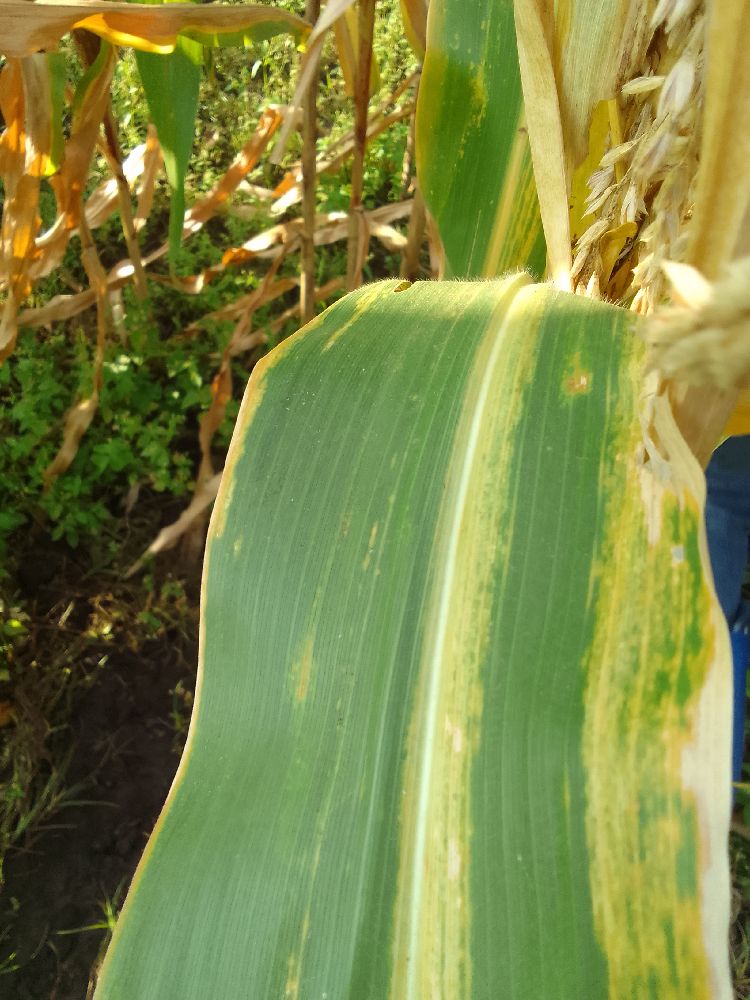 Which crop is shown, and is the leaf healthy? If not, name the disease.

maize, maize lethal necrosis
